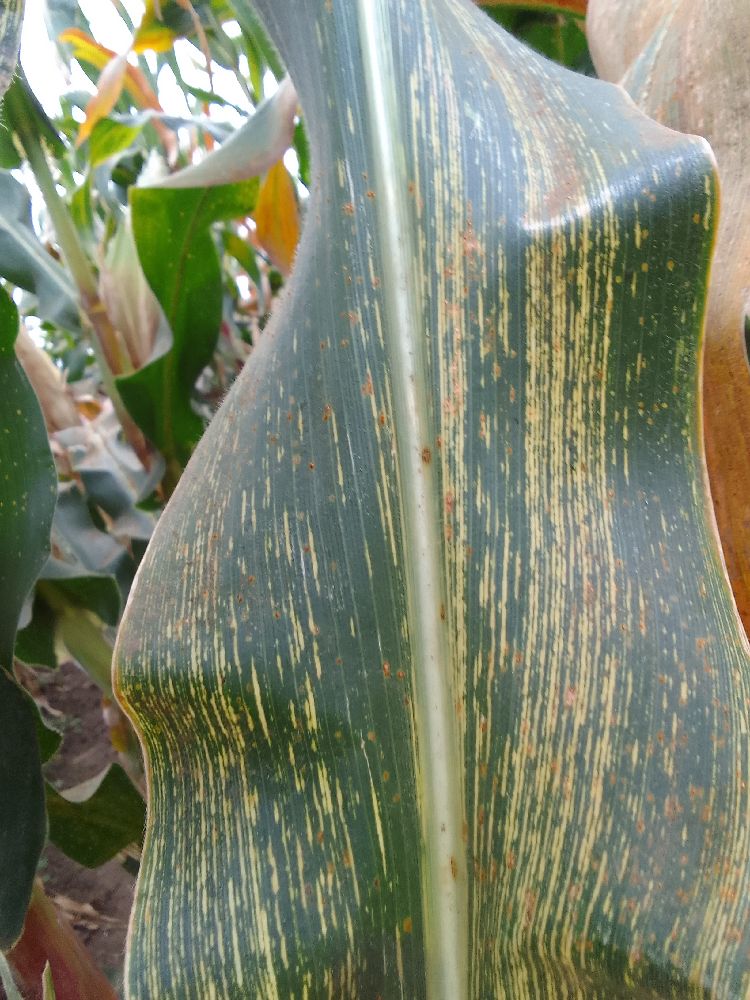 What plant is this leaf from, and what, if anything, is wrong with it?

maize, maize streak virus
